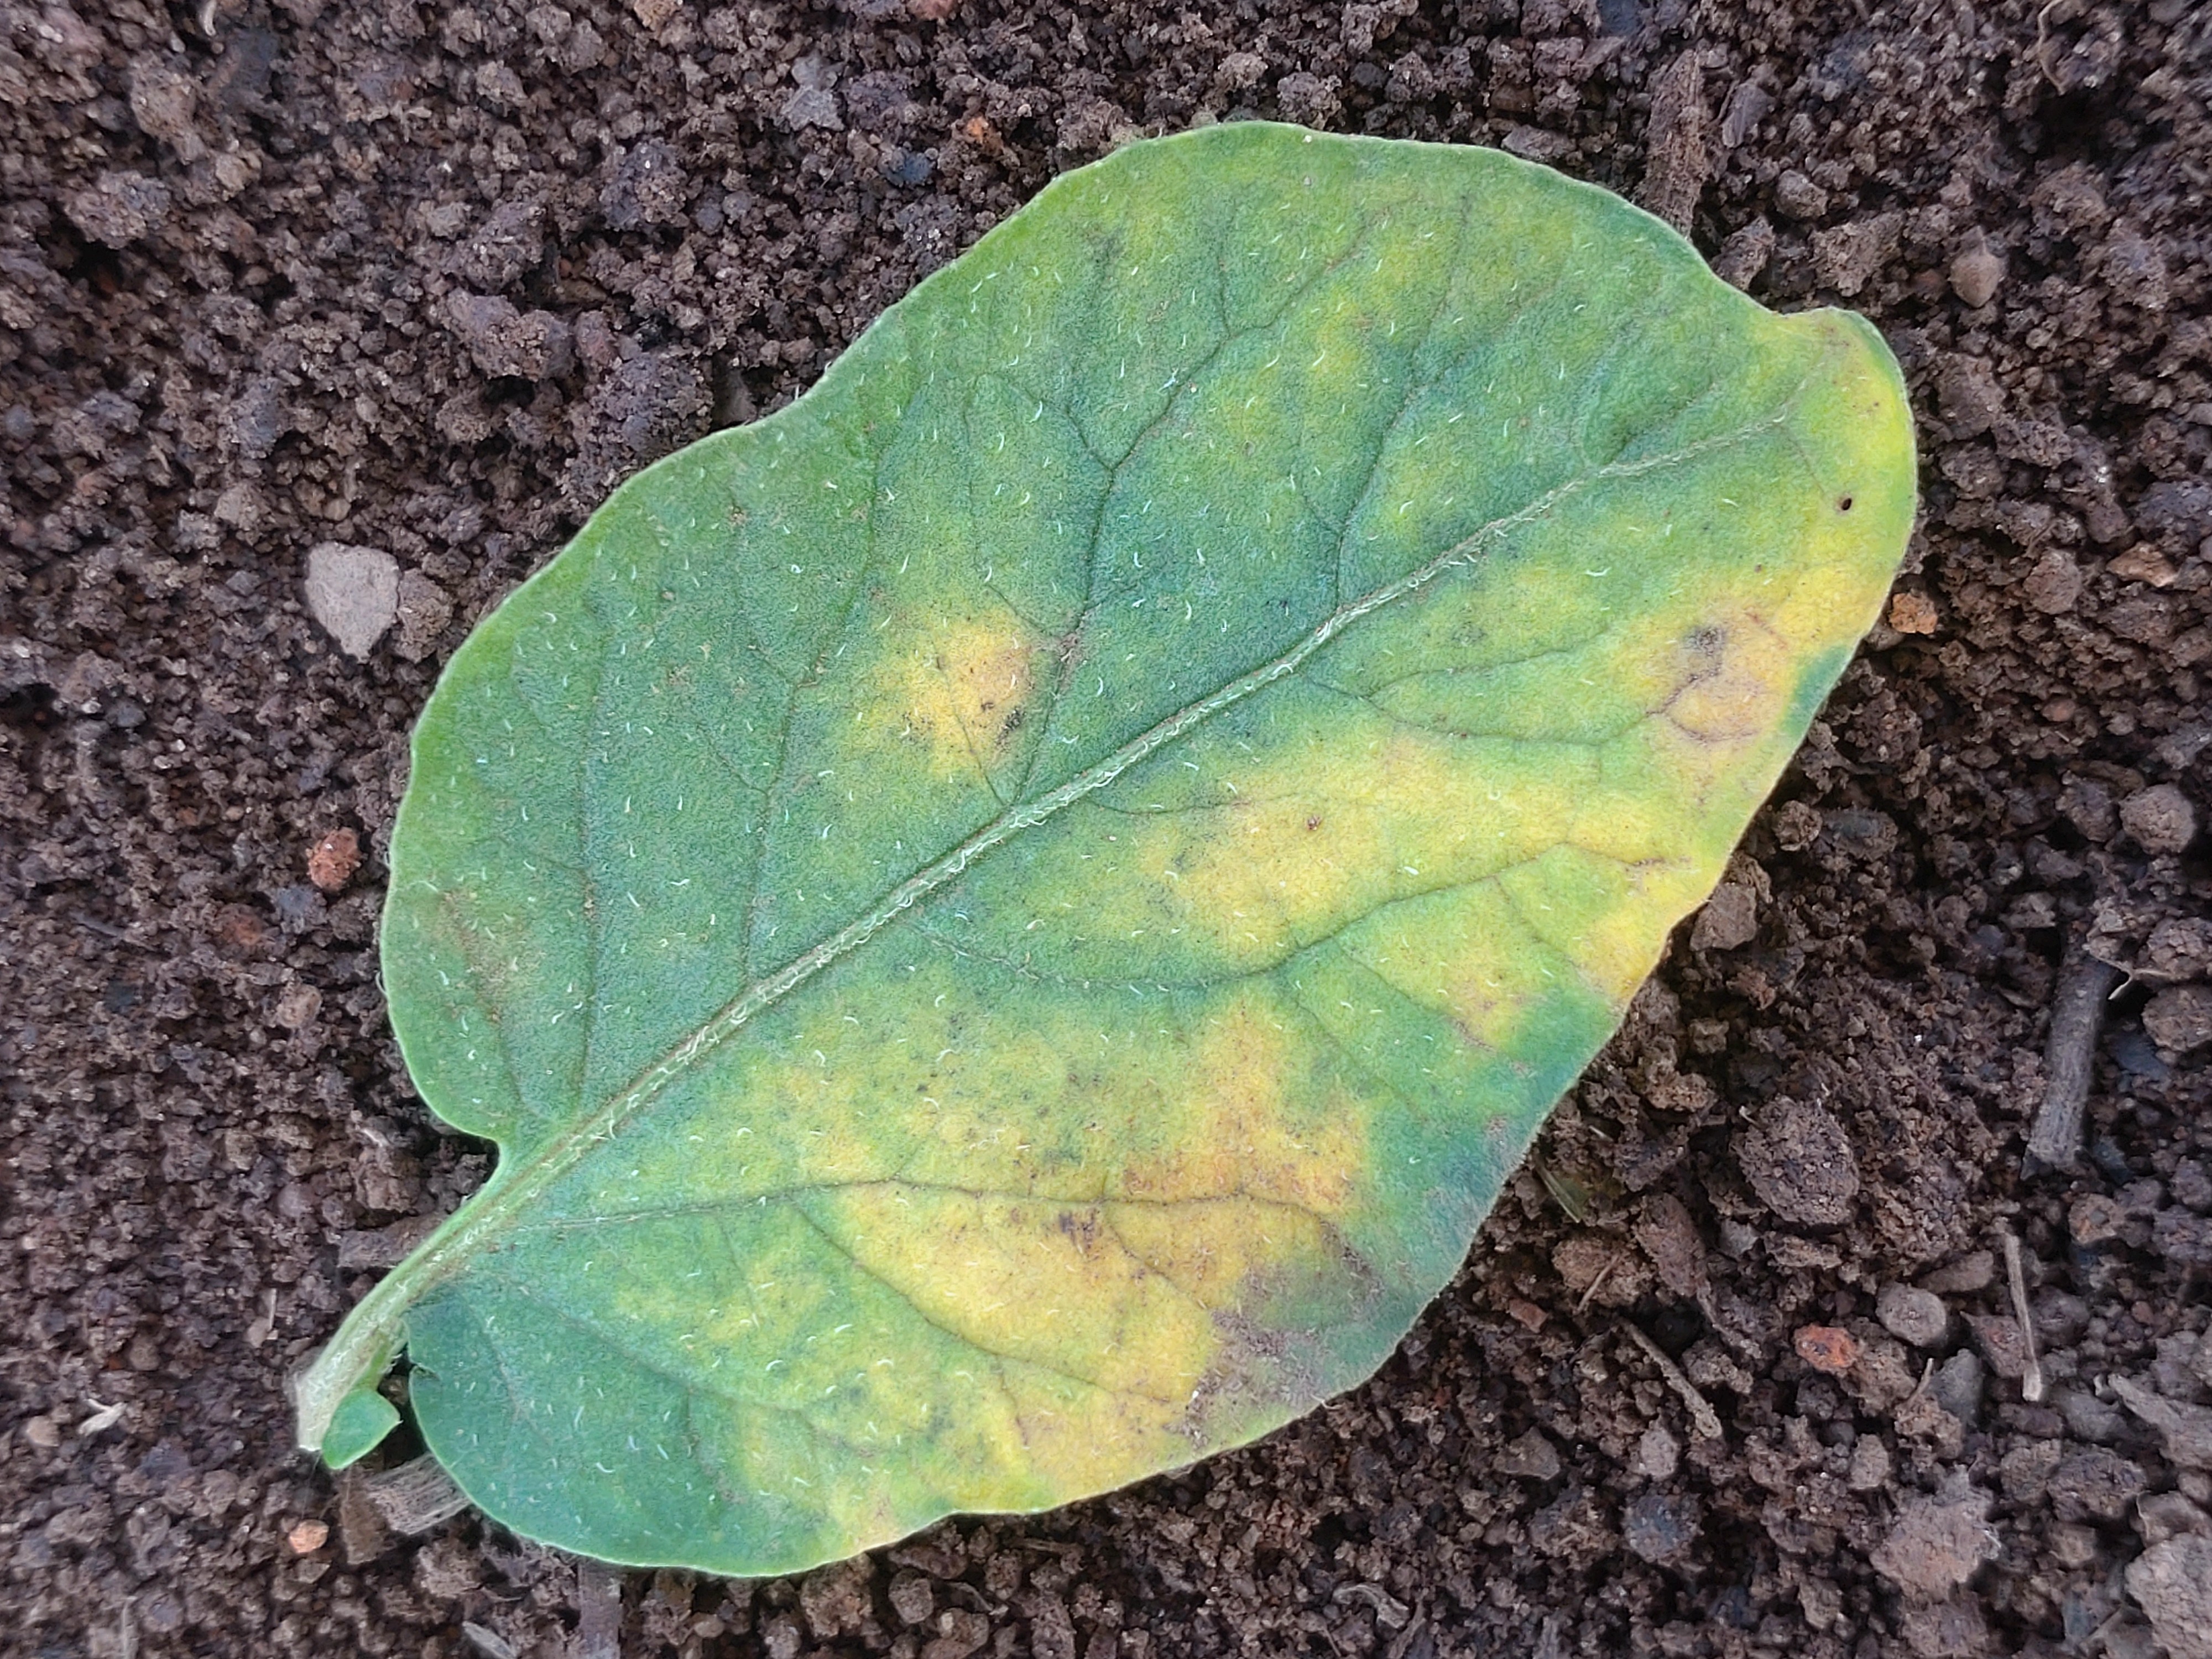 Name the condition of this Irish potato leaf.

late blight
